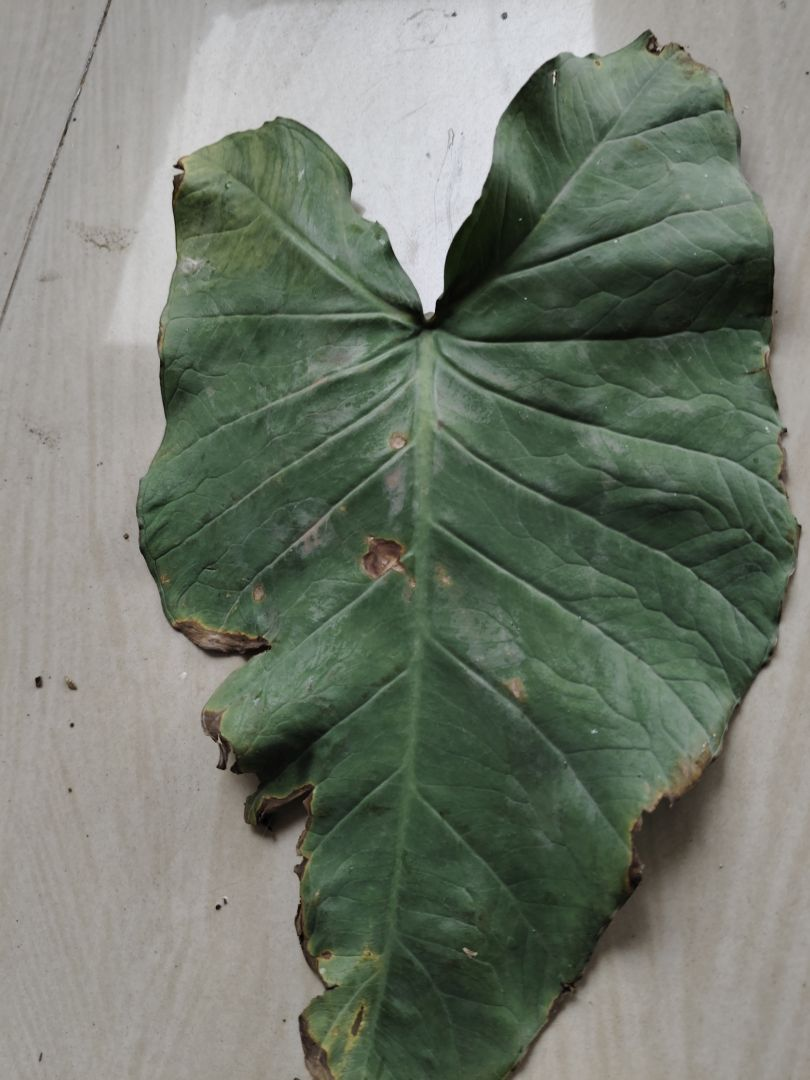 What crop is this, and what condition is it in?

taro, leaf blight
